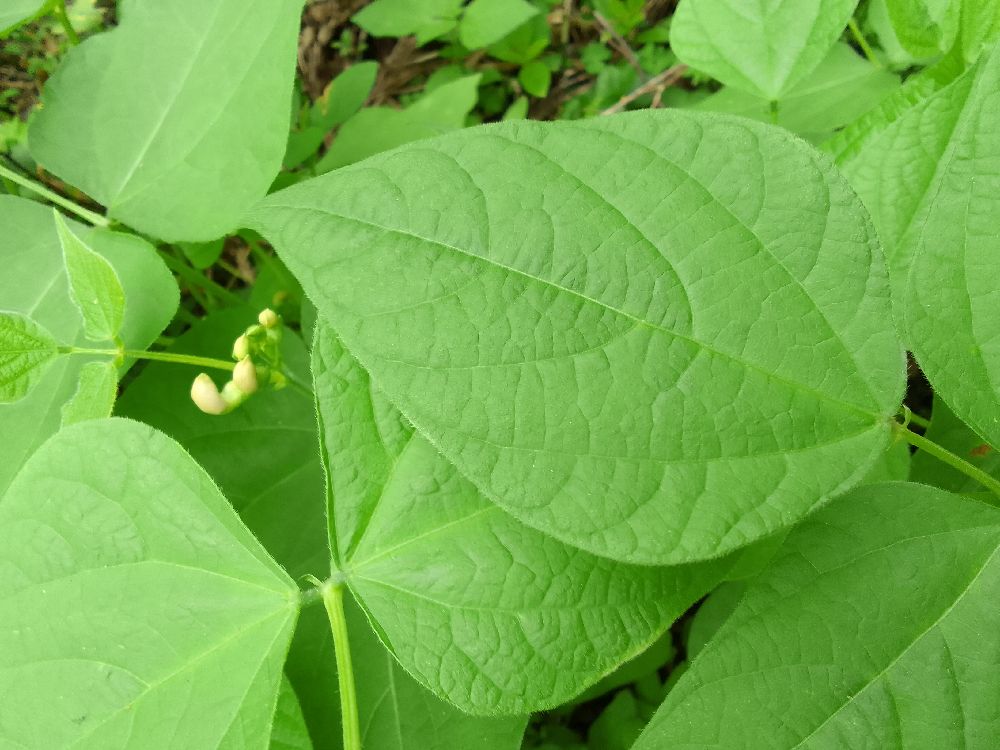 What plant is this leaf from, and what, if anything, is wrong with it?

common bean, healthy
